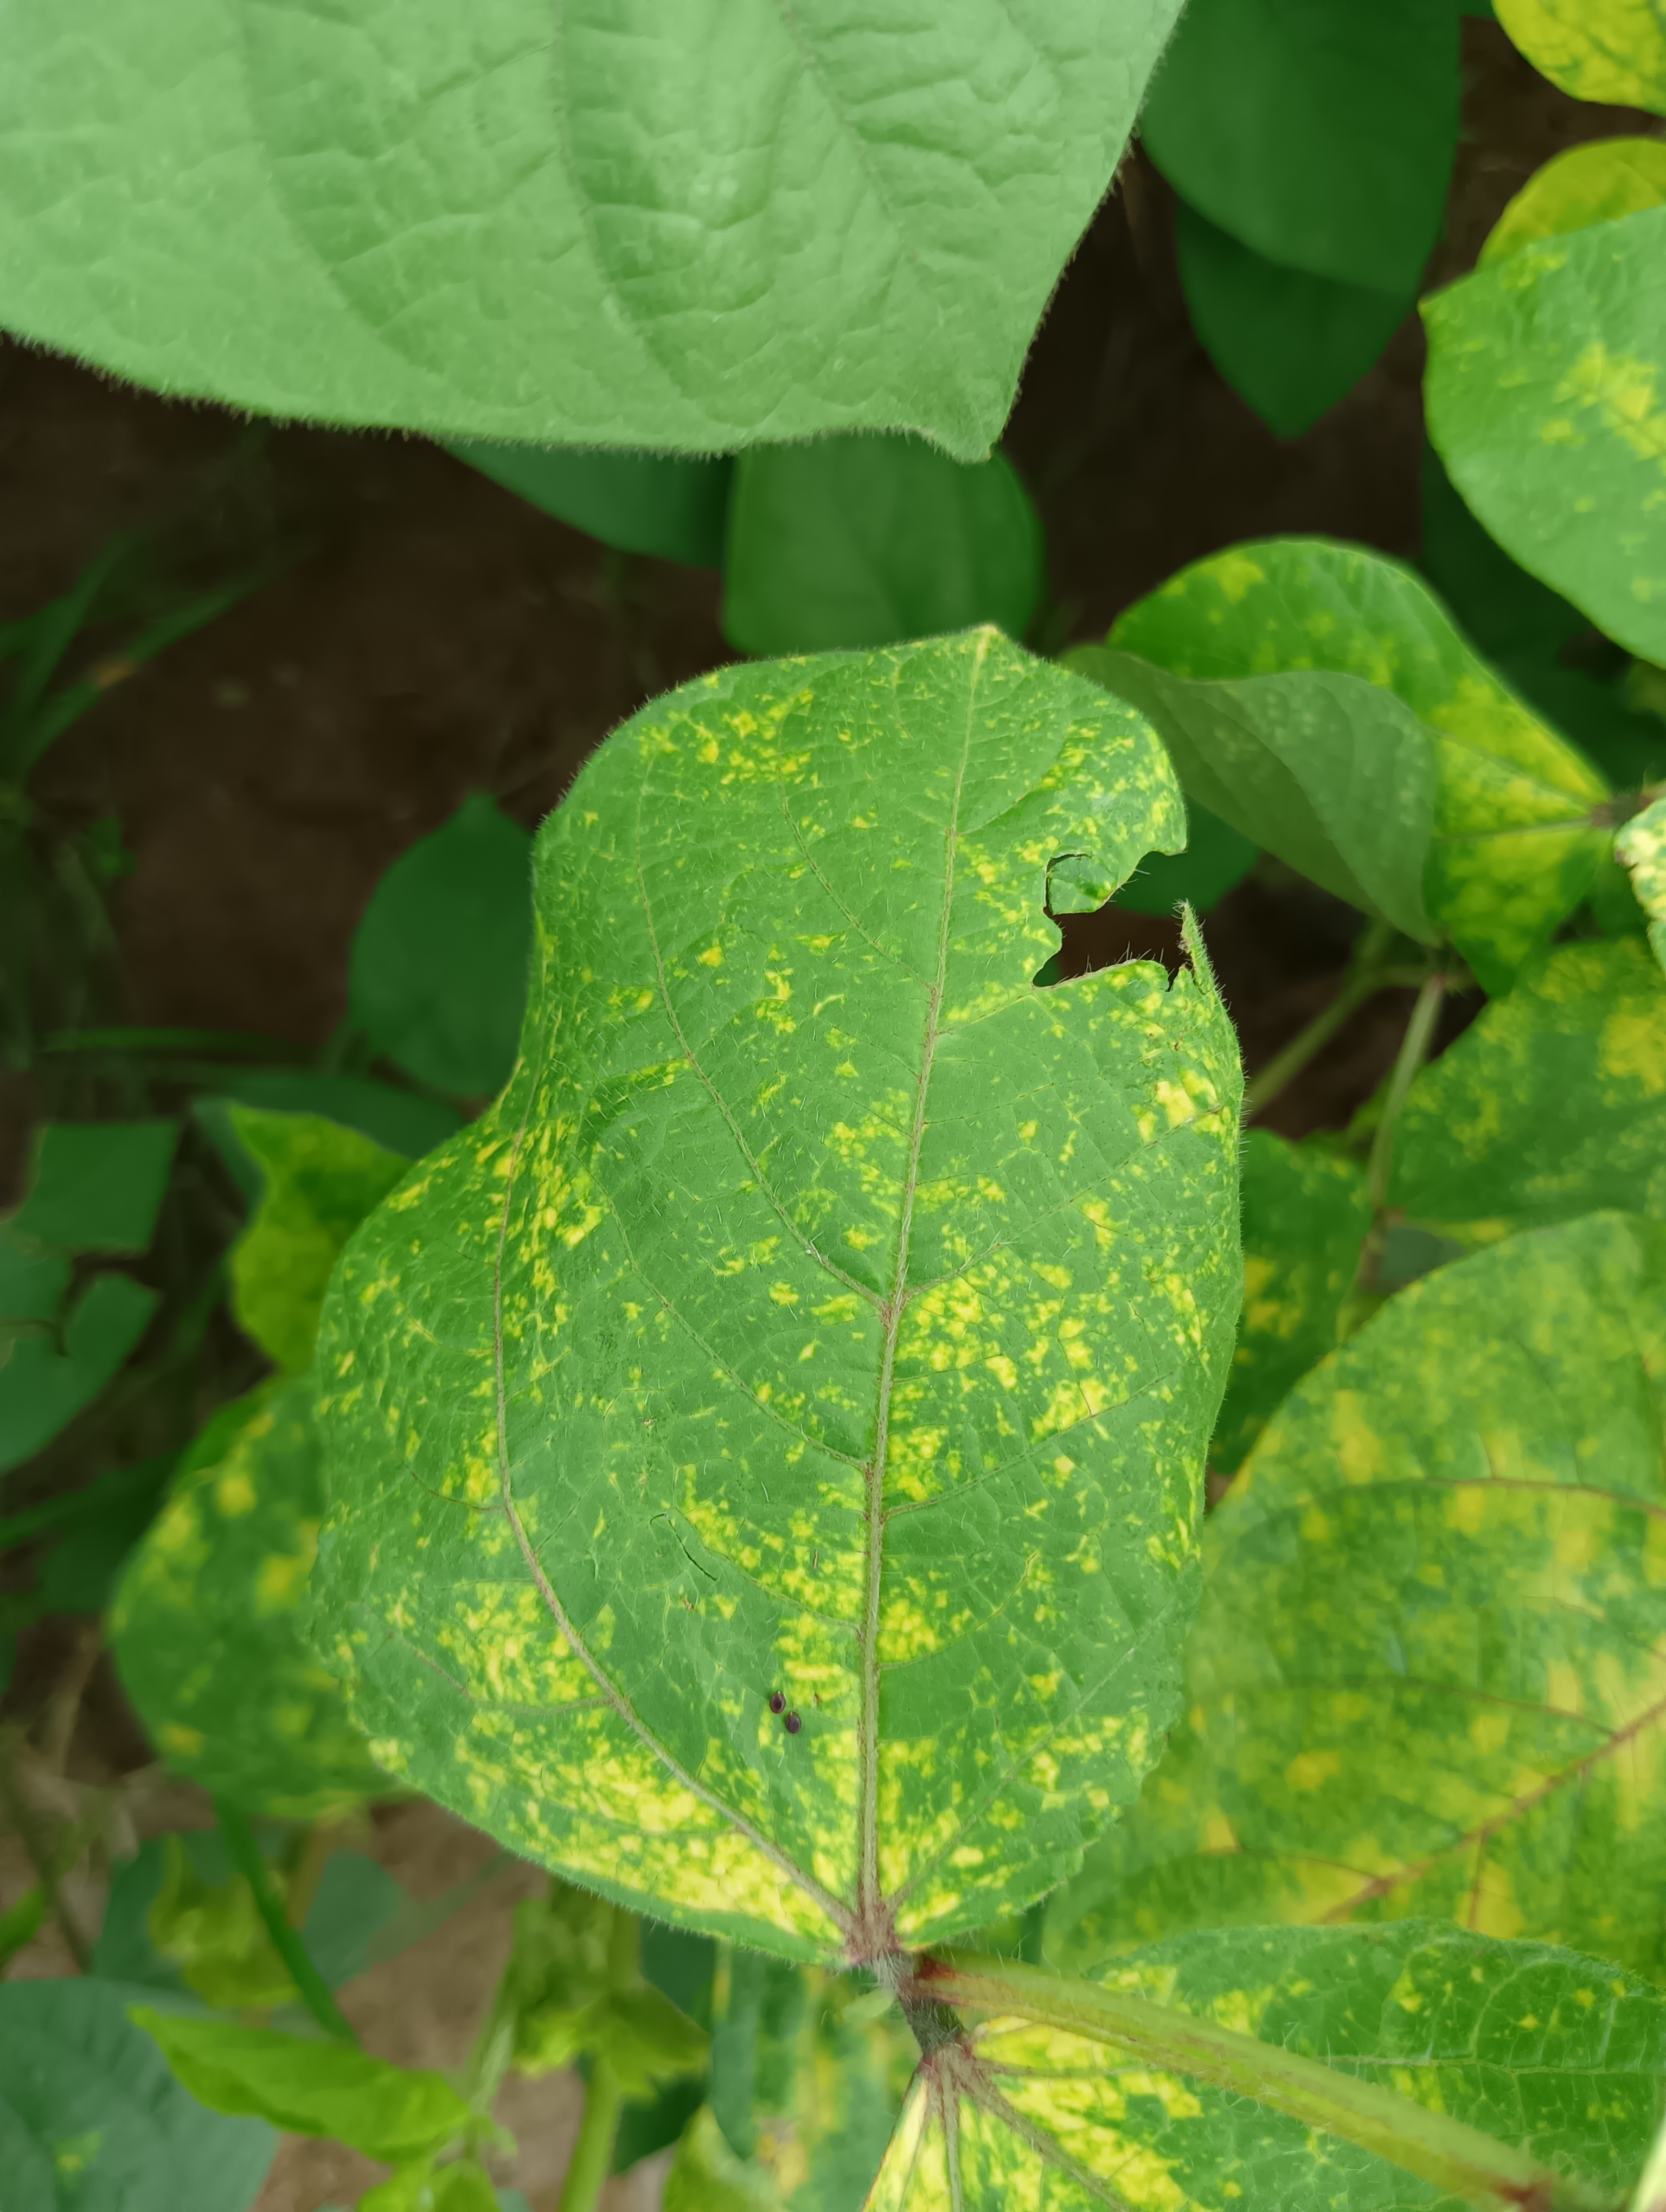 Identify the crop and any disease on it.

mungbean, yellow mosaic
